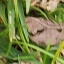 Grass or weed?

grass
